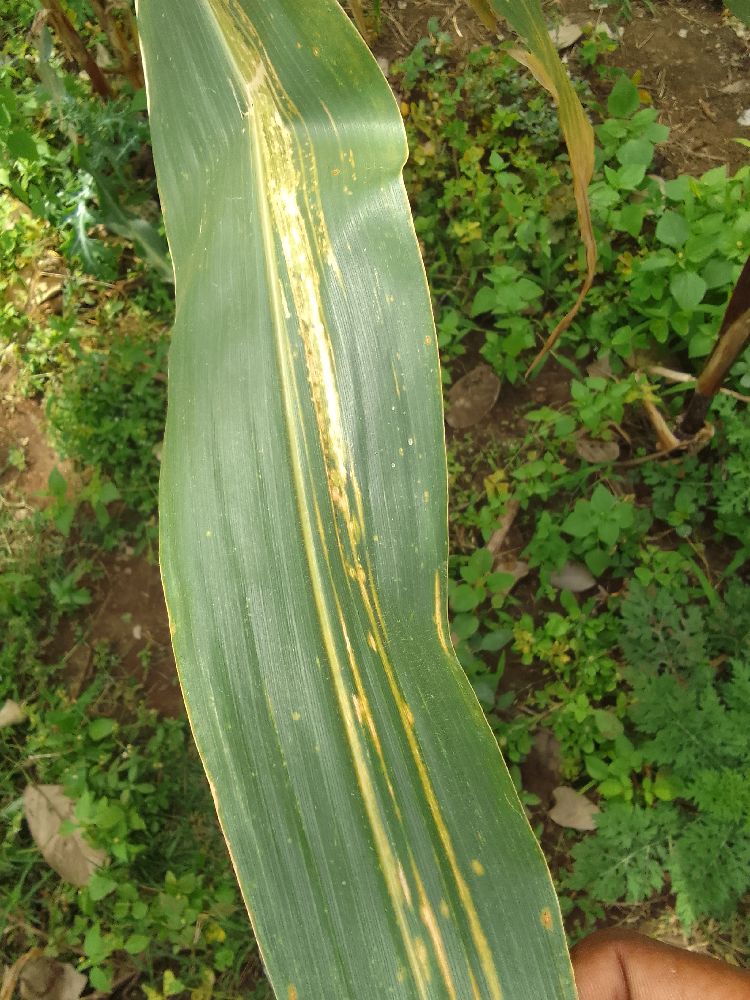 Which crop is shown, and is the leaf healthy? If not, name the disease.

maize, maize lethal necrosis
